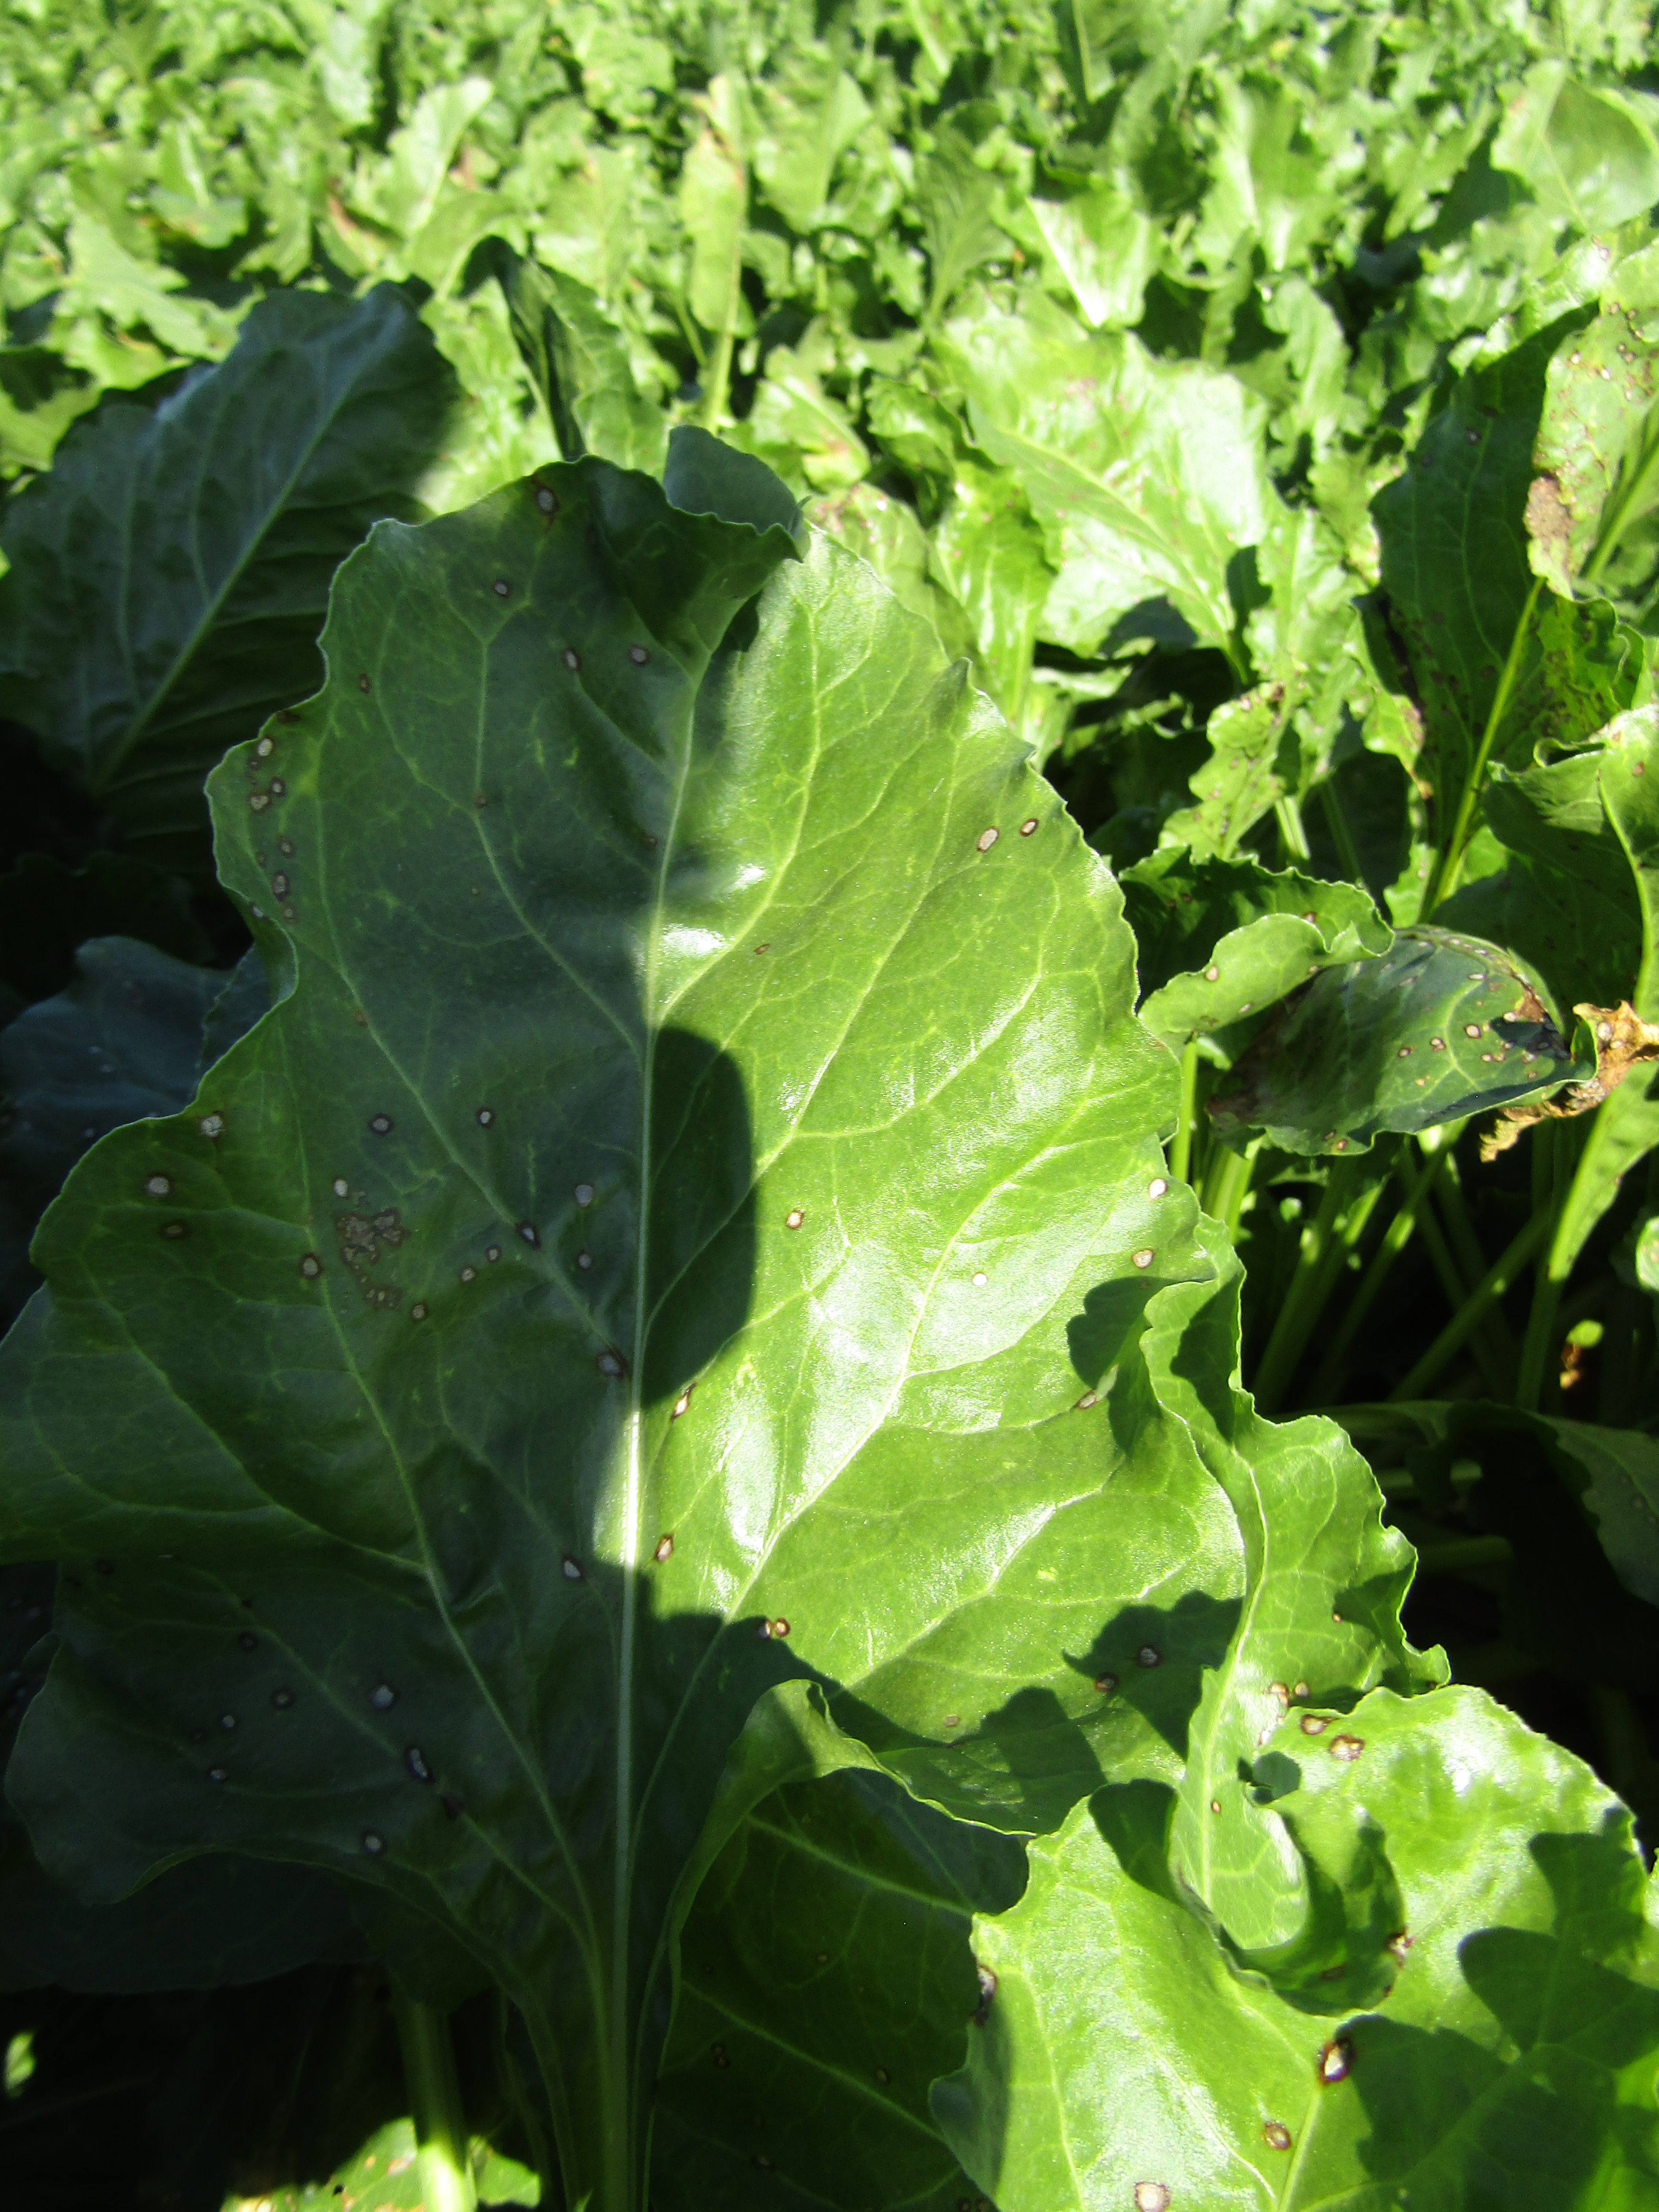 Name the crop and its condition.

beet, cercospora
